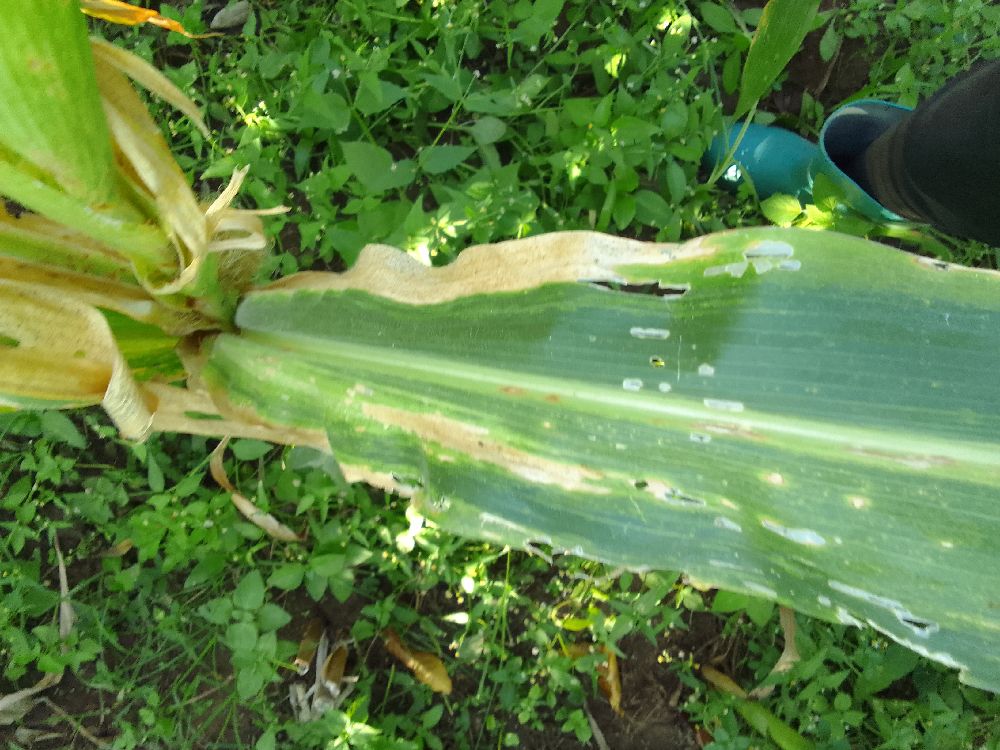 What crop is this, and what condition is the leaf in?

maize, maize lethal necrosis
